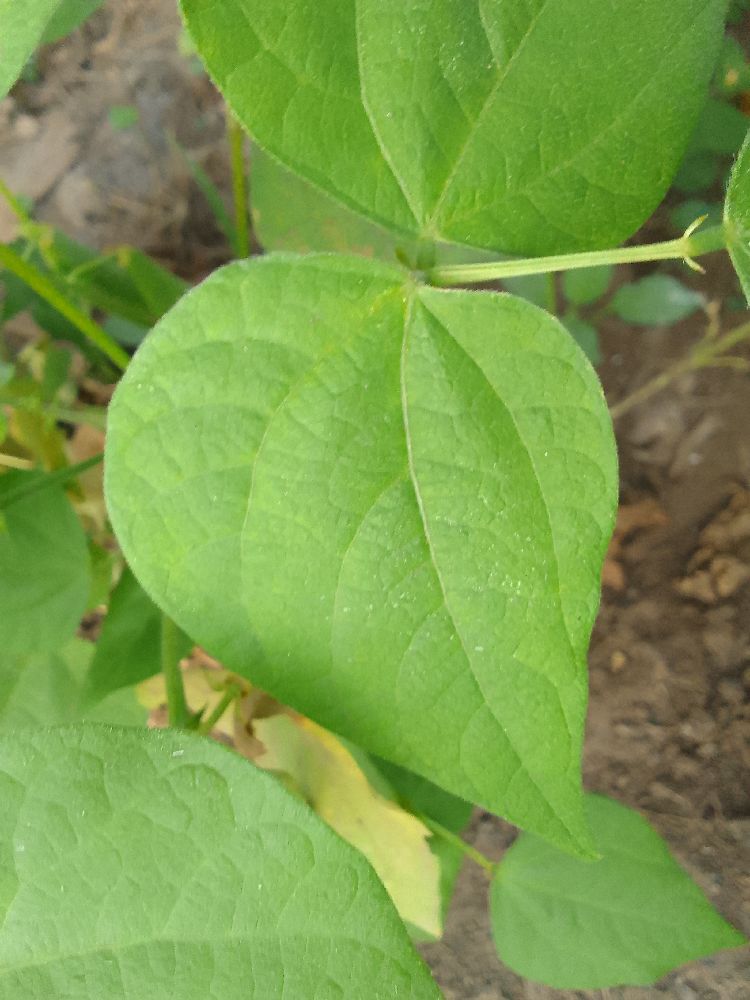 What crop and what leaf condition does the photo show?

common bean, healthy
